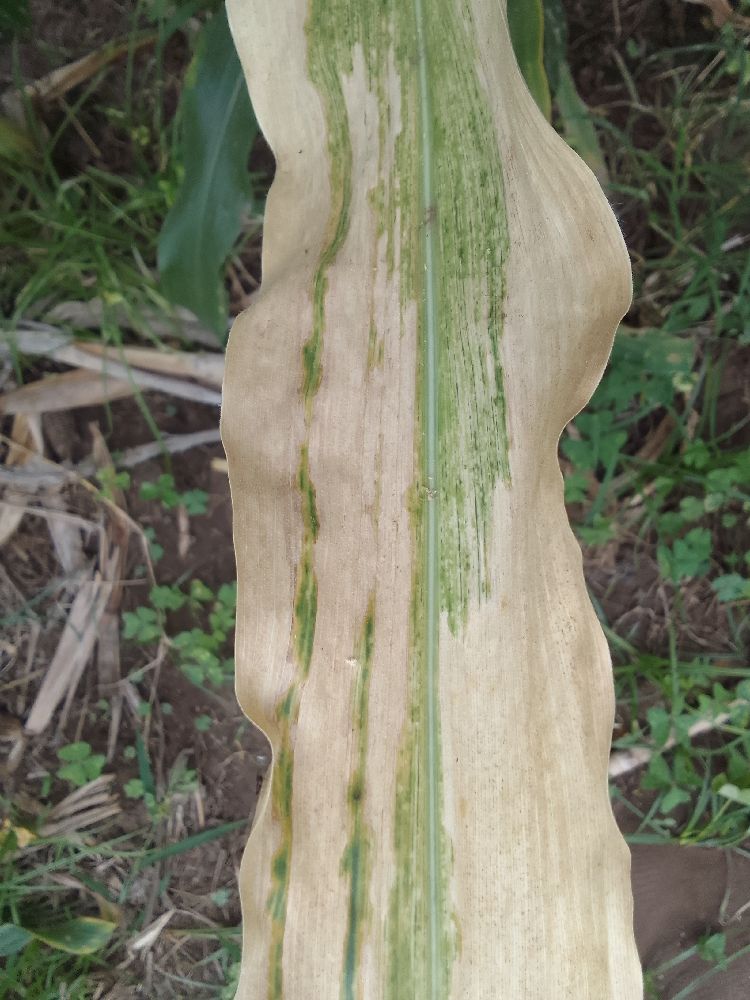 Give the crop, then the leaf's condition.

maize, maize lethal necrosis
